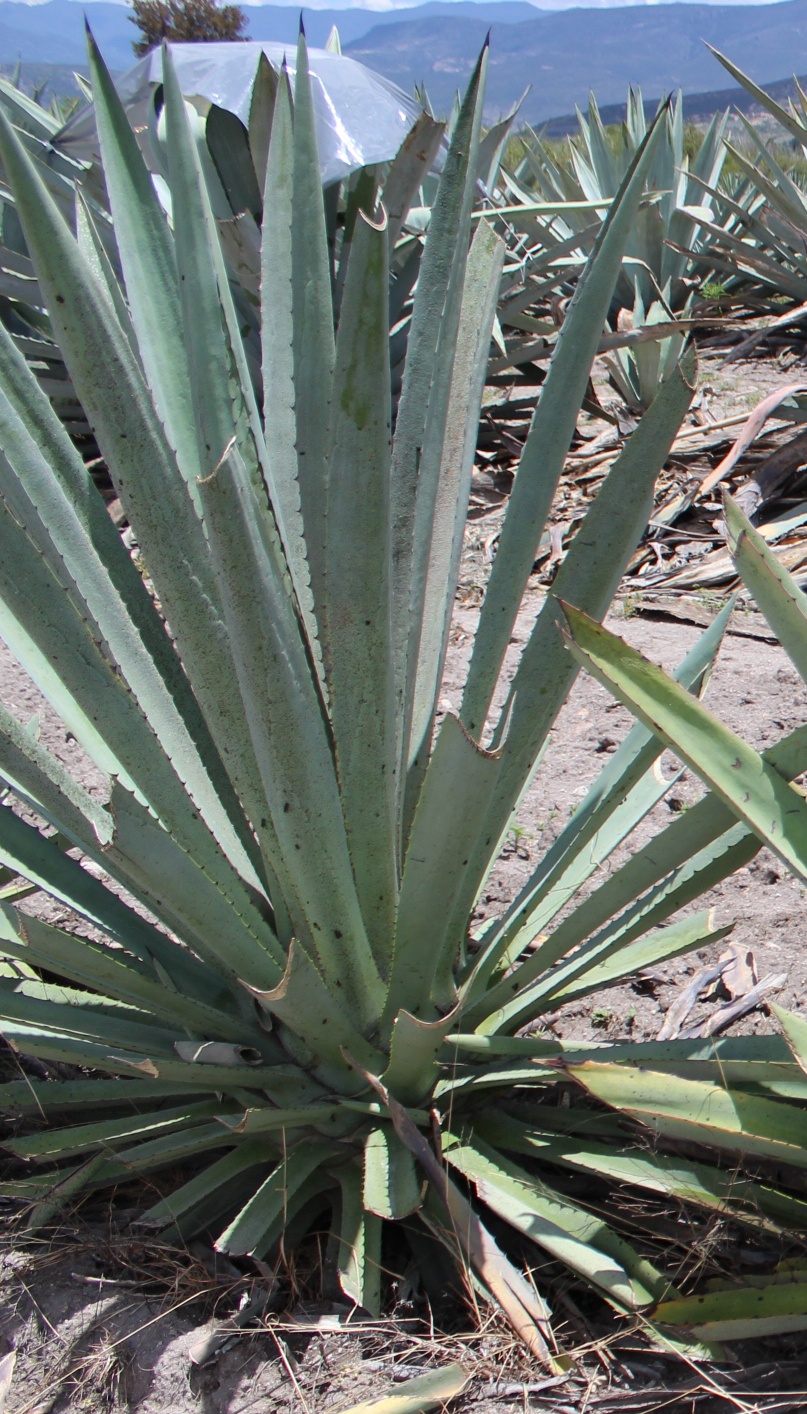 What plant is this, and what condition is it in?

agave, healthy
